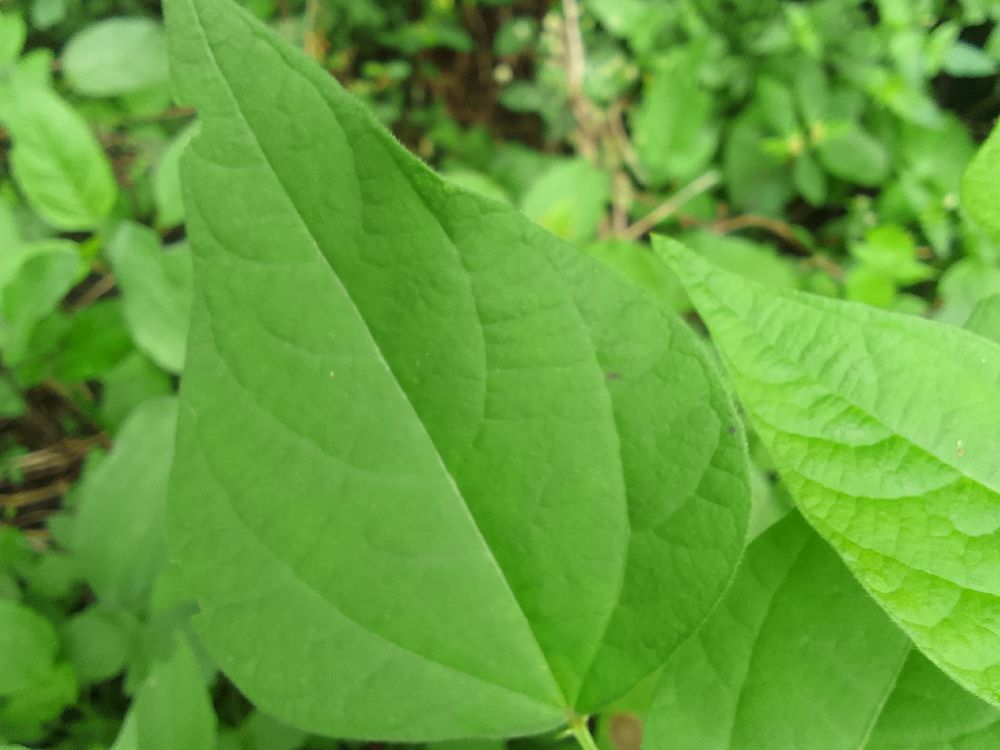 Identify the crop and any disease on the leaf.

common bean, healthy
